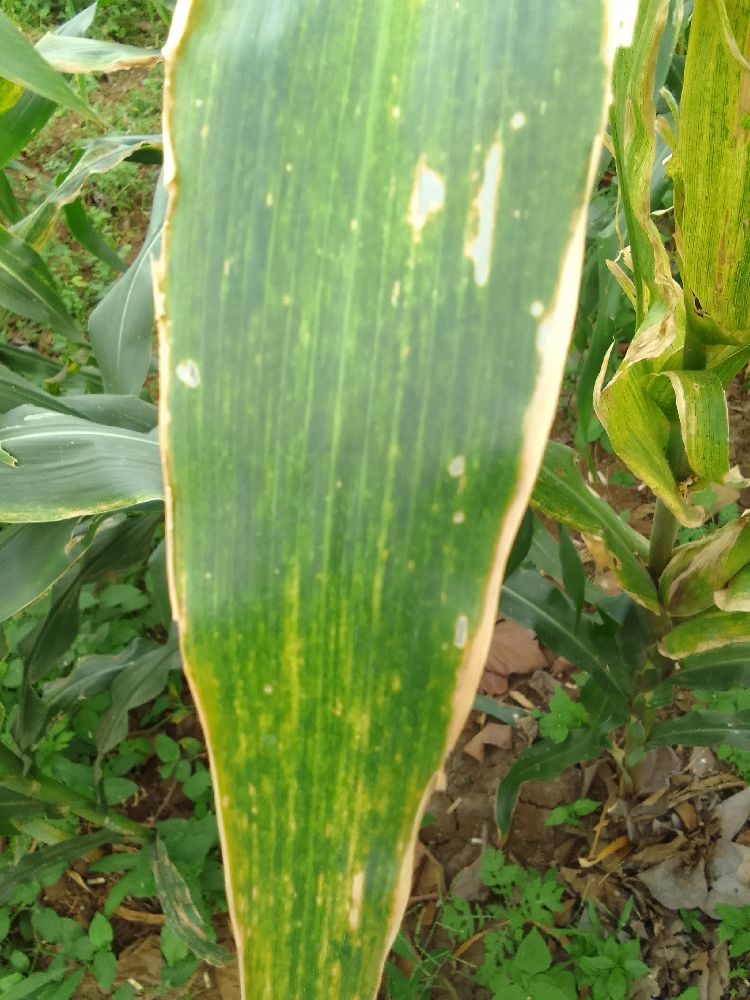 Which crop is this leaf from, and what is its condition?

maize, maize lethal necrosis
